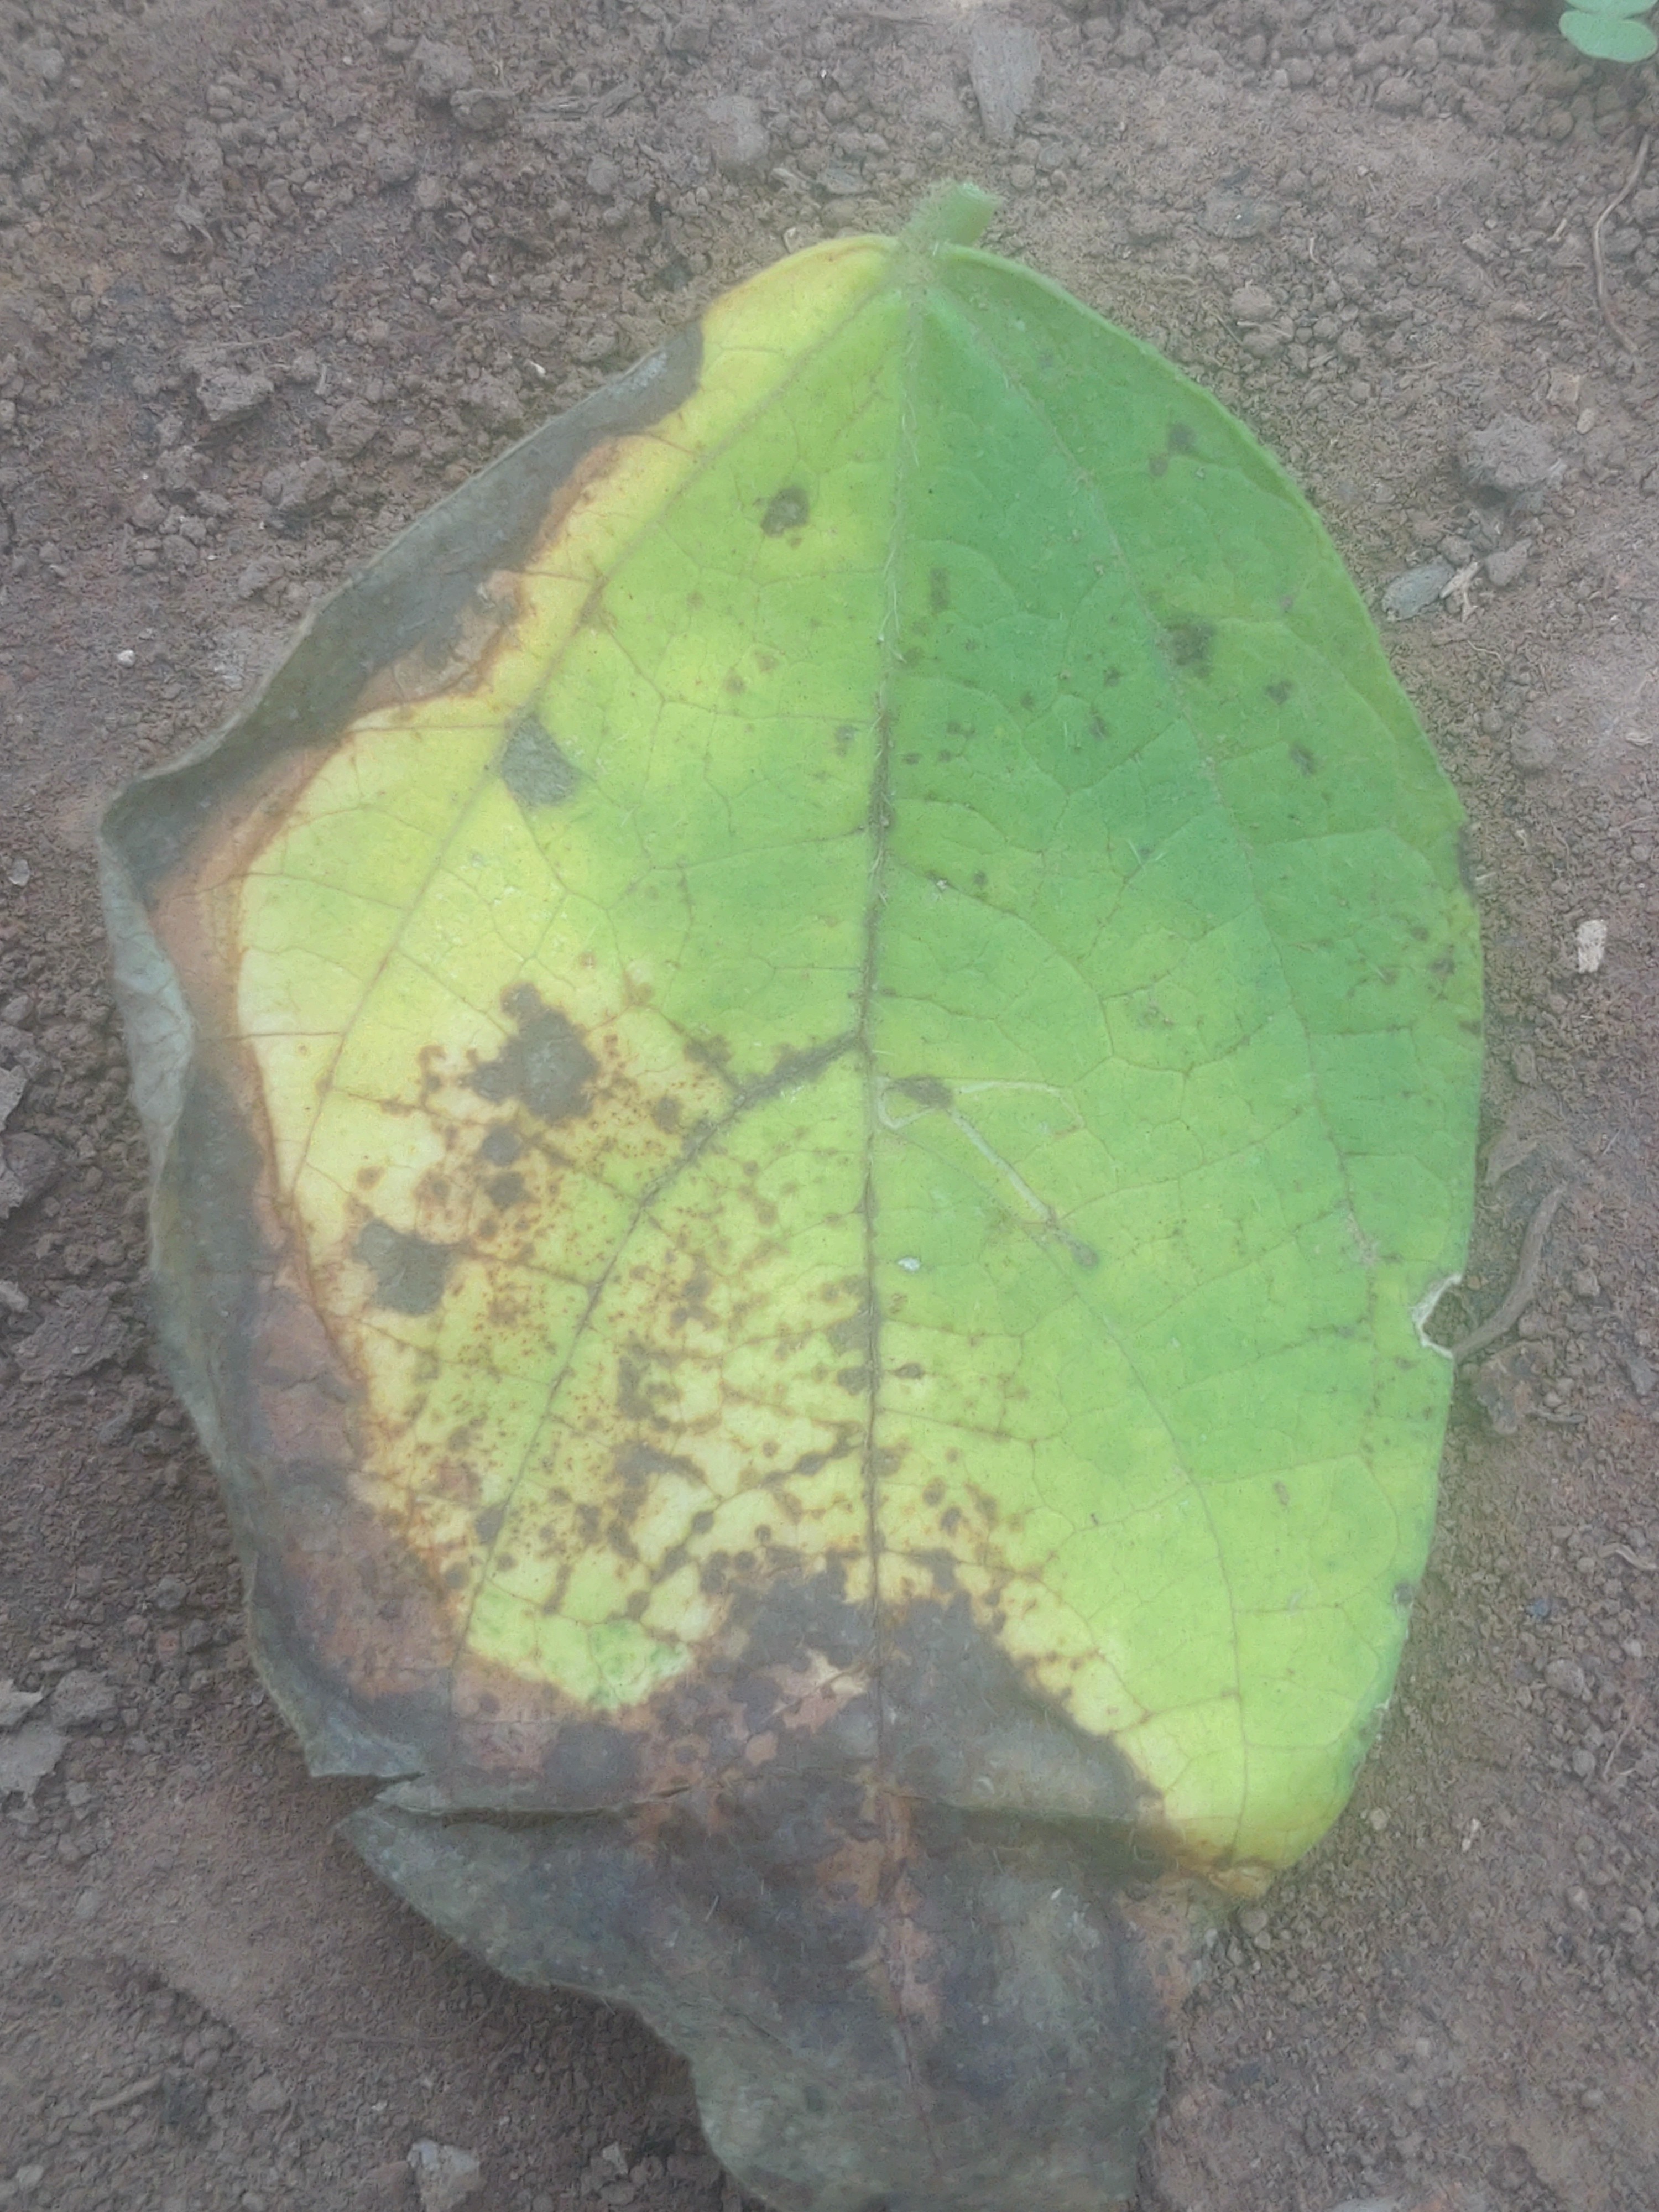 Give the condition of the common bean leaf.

anthracnose
